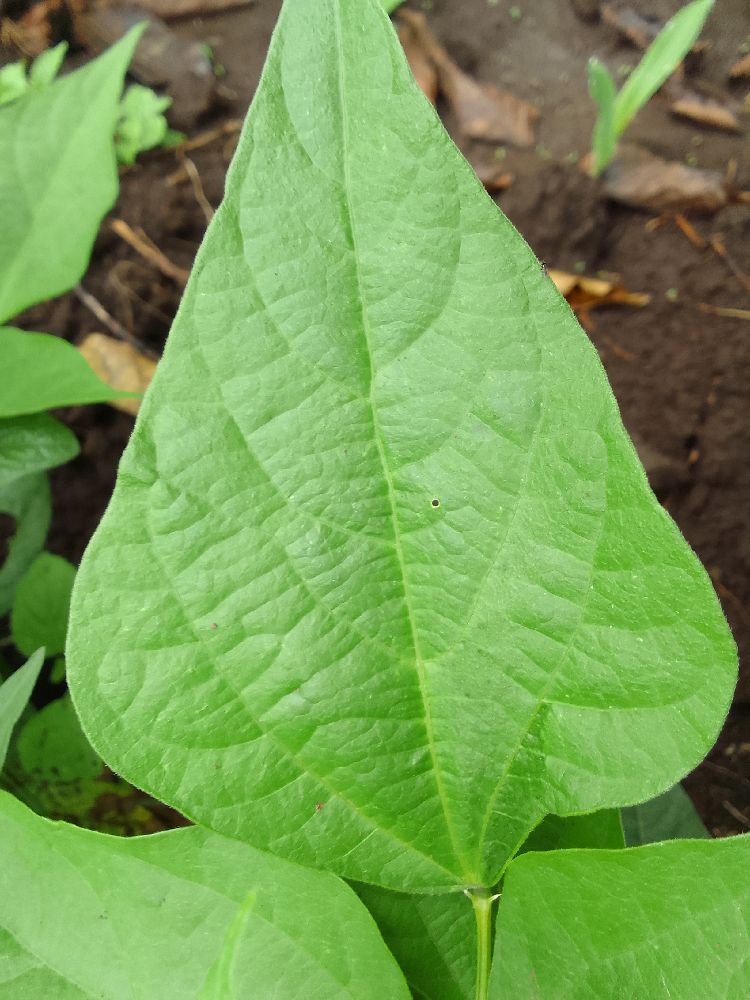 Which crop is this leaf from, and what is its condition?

common bean, healthy
